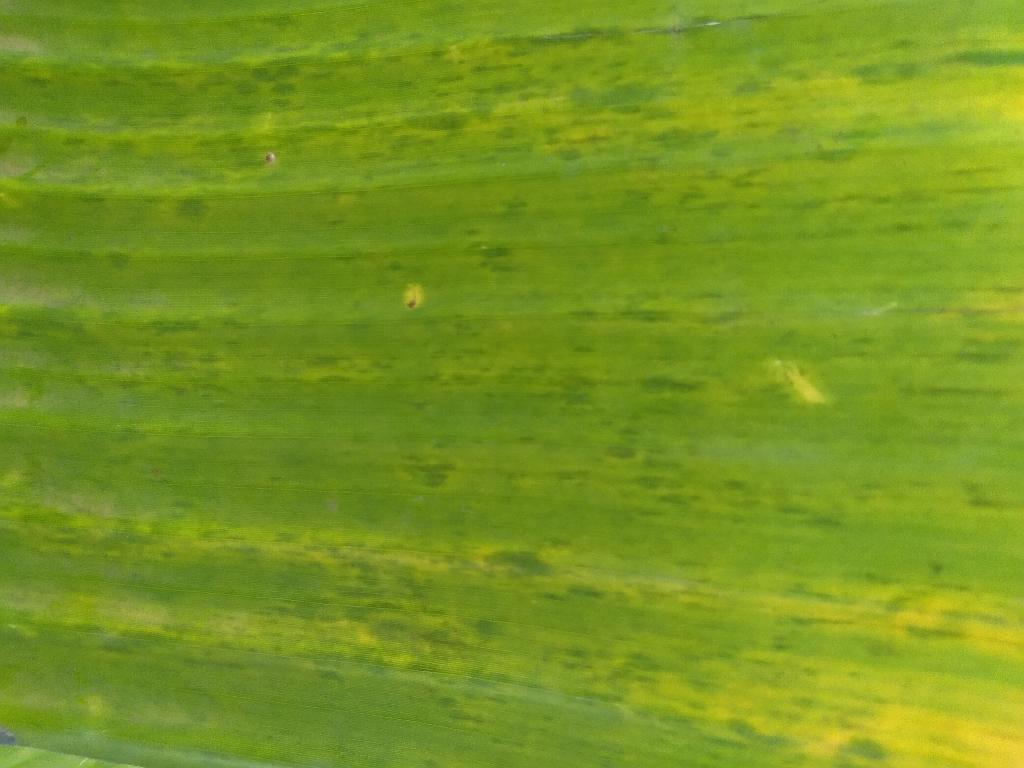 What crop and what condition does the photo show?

banana, fusarium wilt race 1
